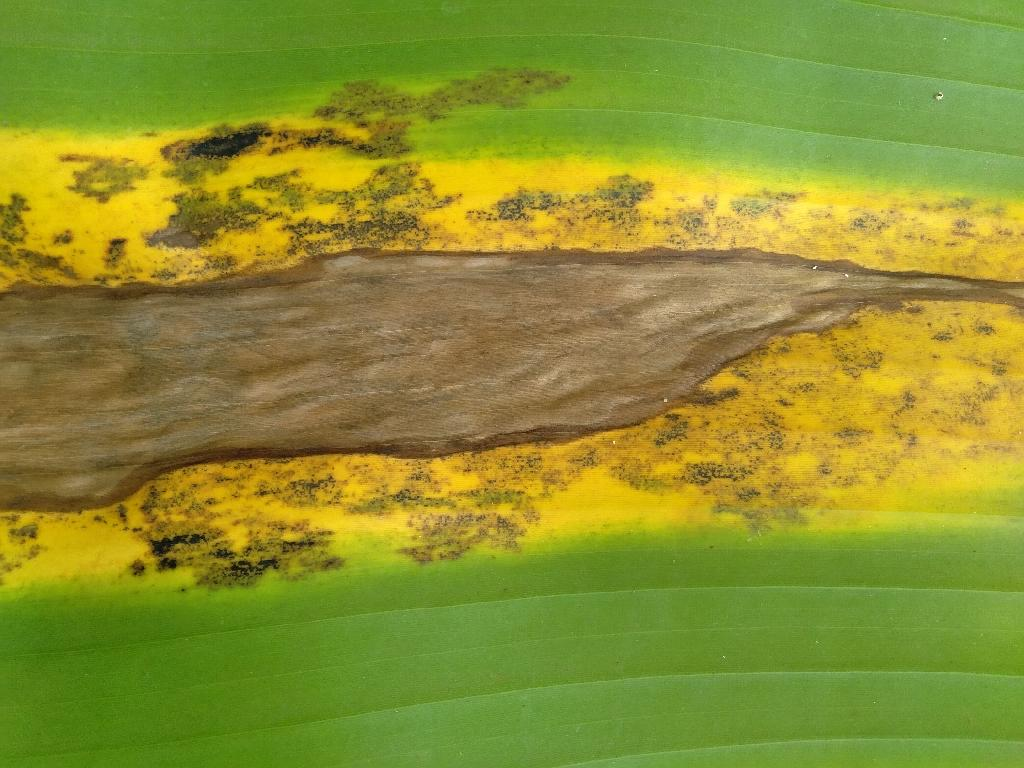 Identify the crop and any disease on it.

banana, black sigatoka
